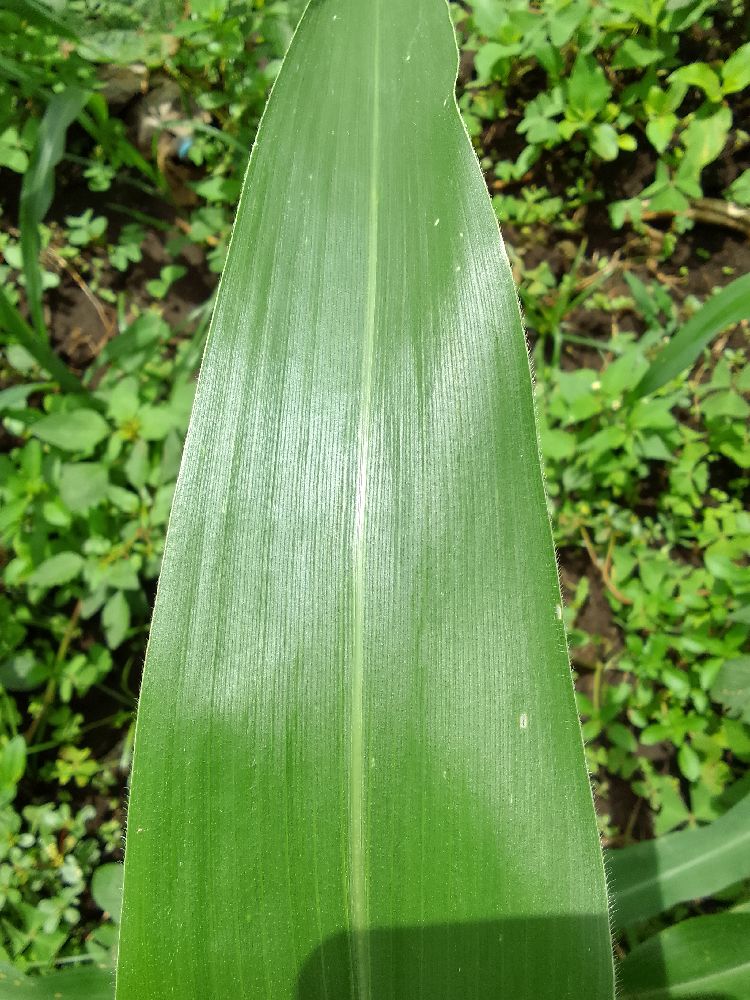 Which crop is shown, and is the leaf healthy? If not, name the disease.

maize, healthy
